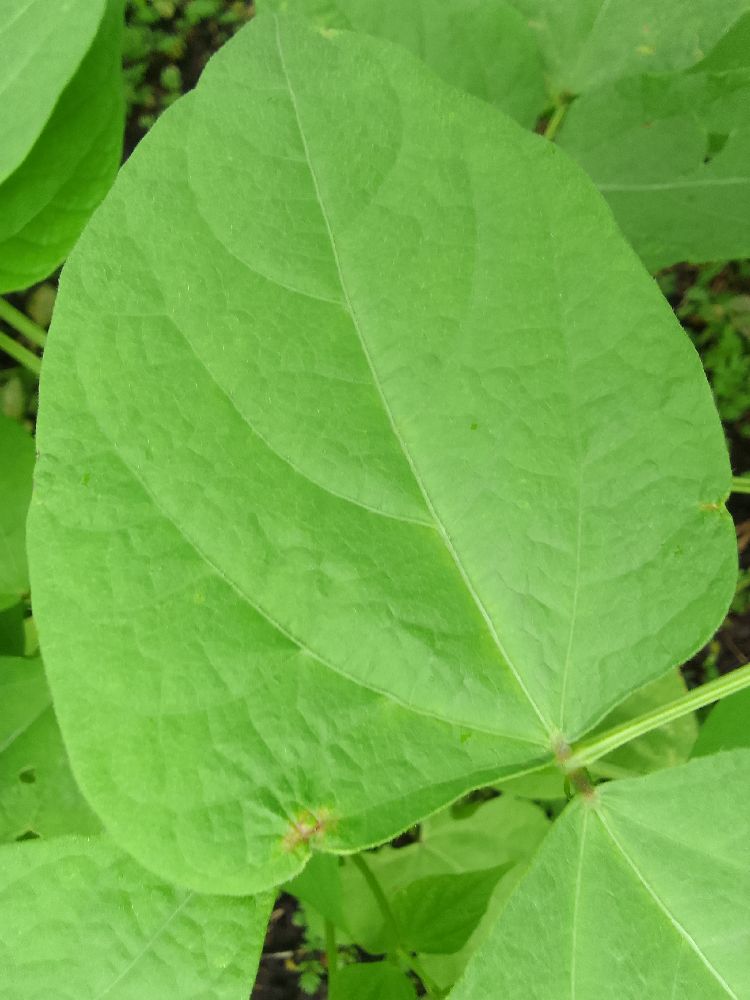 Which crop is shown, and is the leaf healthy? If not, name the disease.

common bean, healthy
